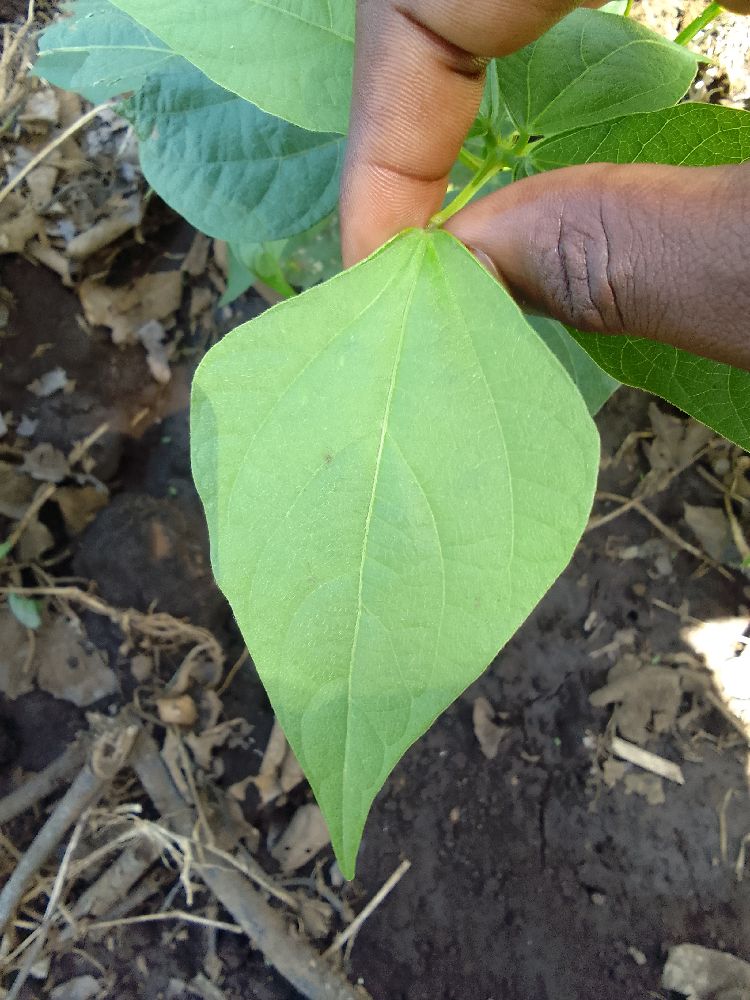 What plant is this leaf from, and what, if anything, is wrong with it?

common bean, healthy
